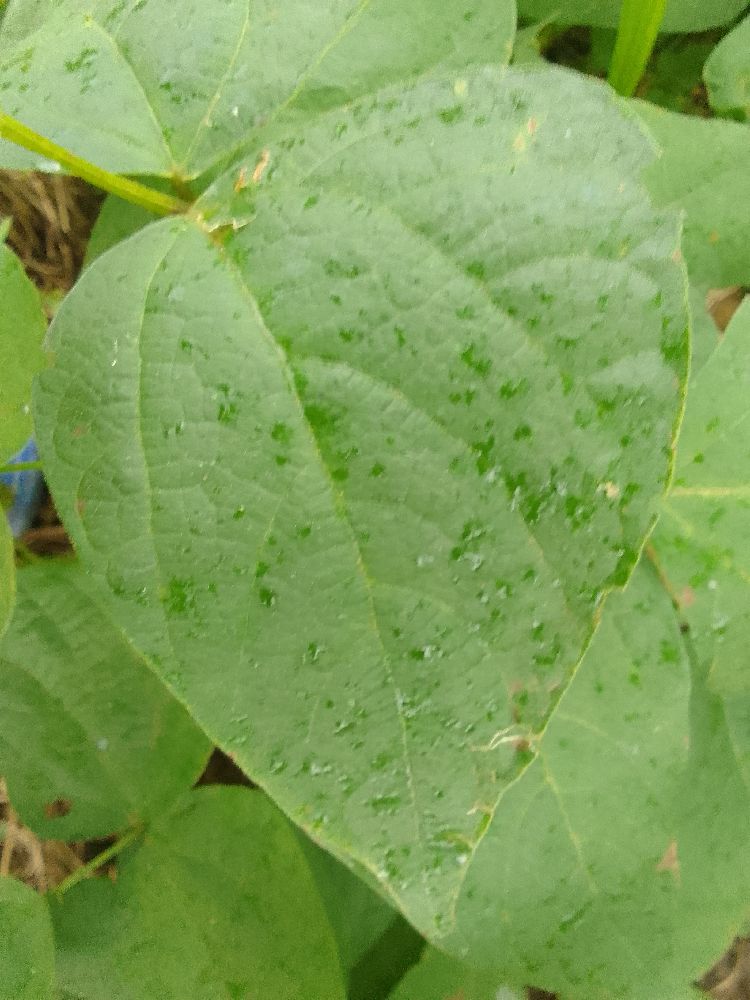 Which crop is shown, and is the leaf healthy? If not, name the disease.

common bean, healthy
